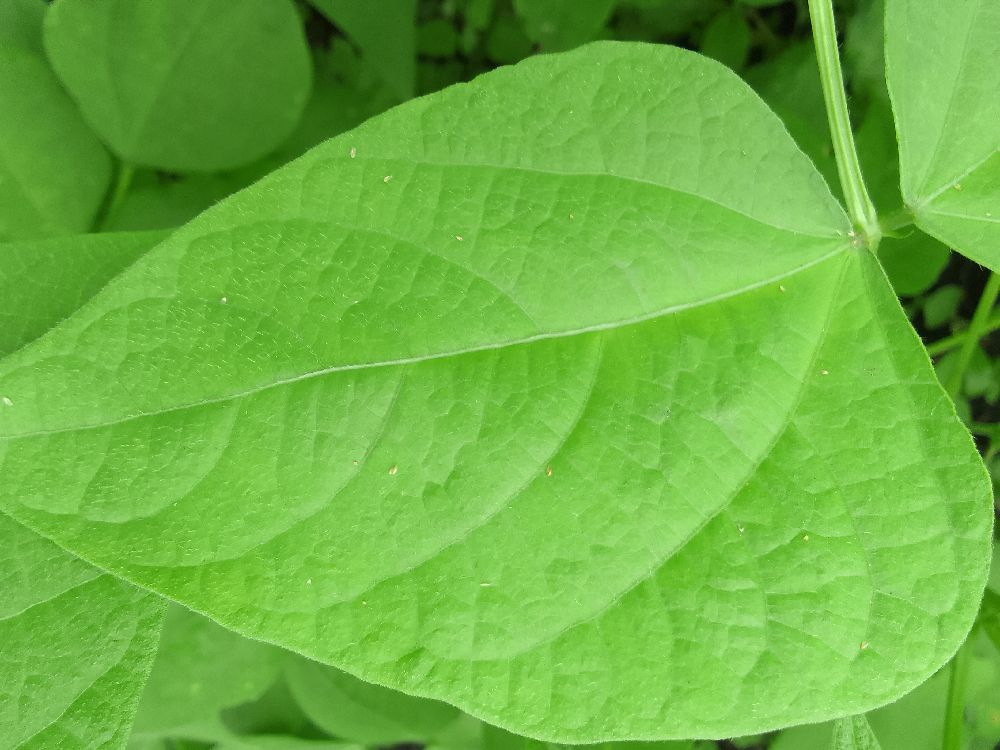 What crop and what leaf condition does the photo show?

common bean, healthy
